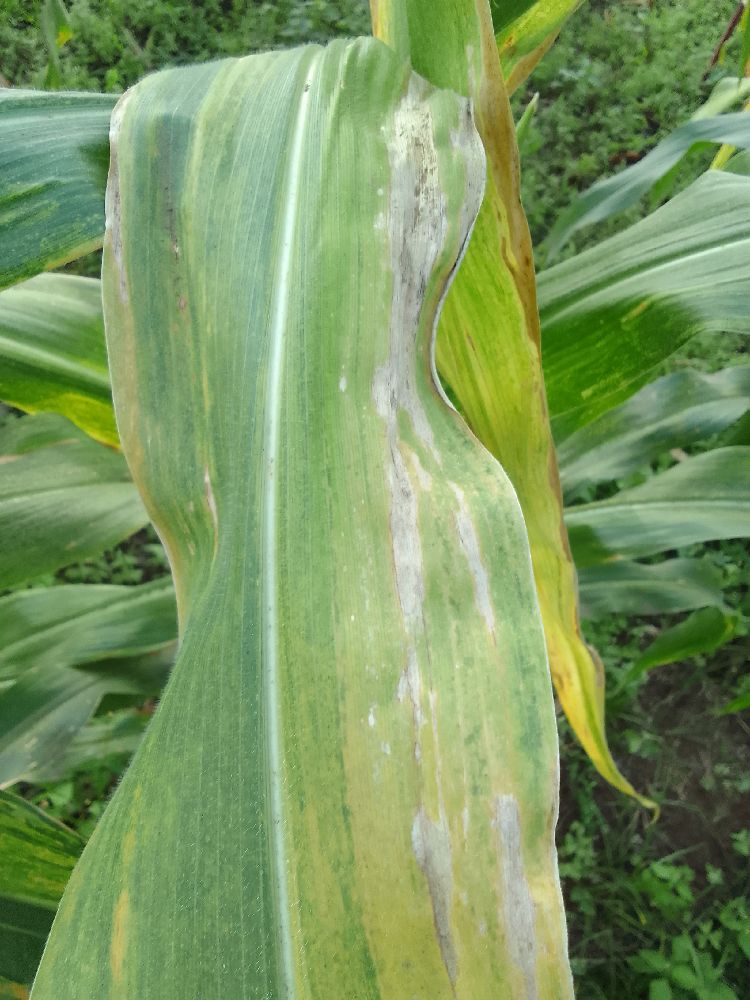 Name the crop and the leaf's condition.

maize, maize lethal necrosis
